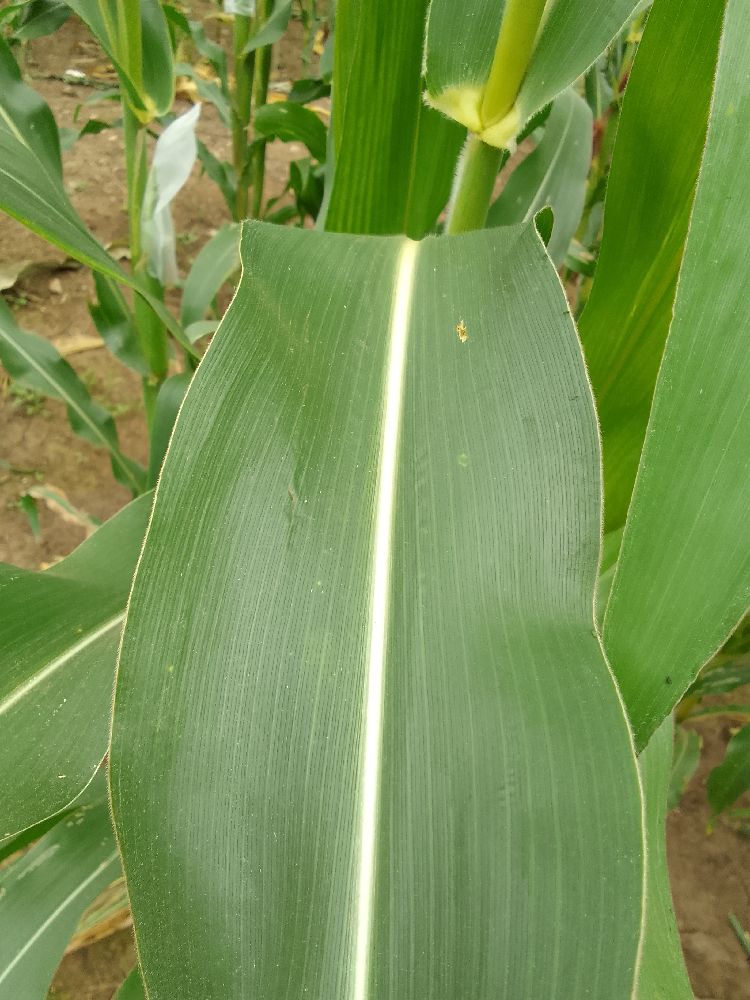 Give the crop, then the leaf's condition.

maize, healthy
